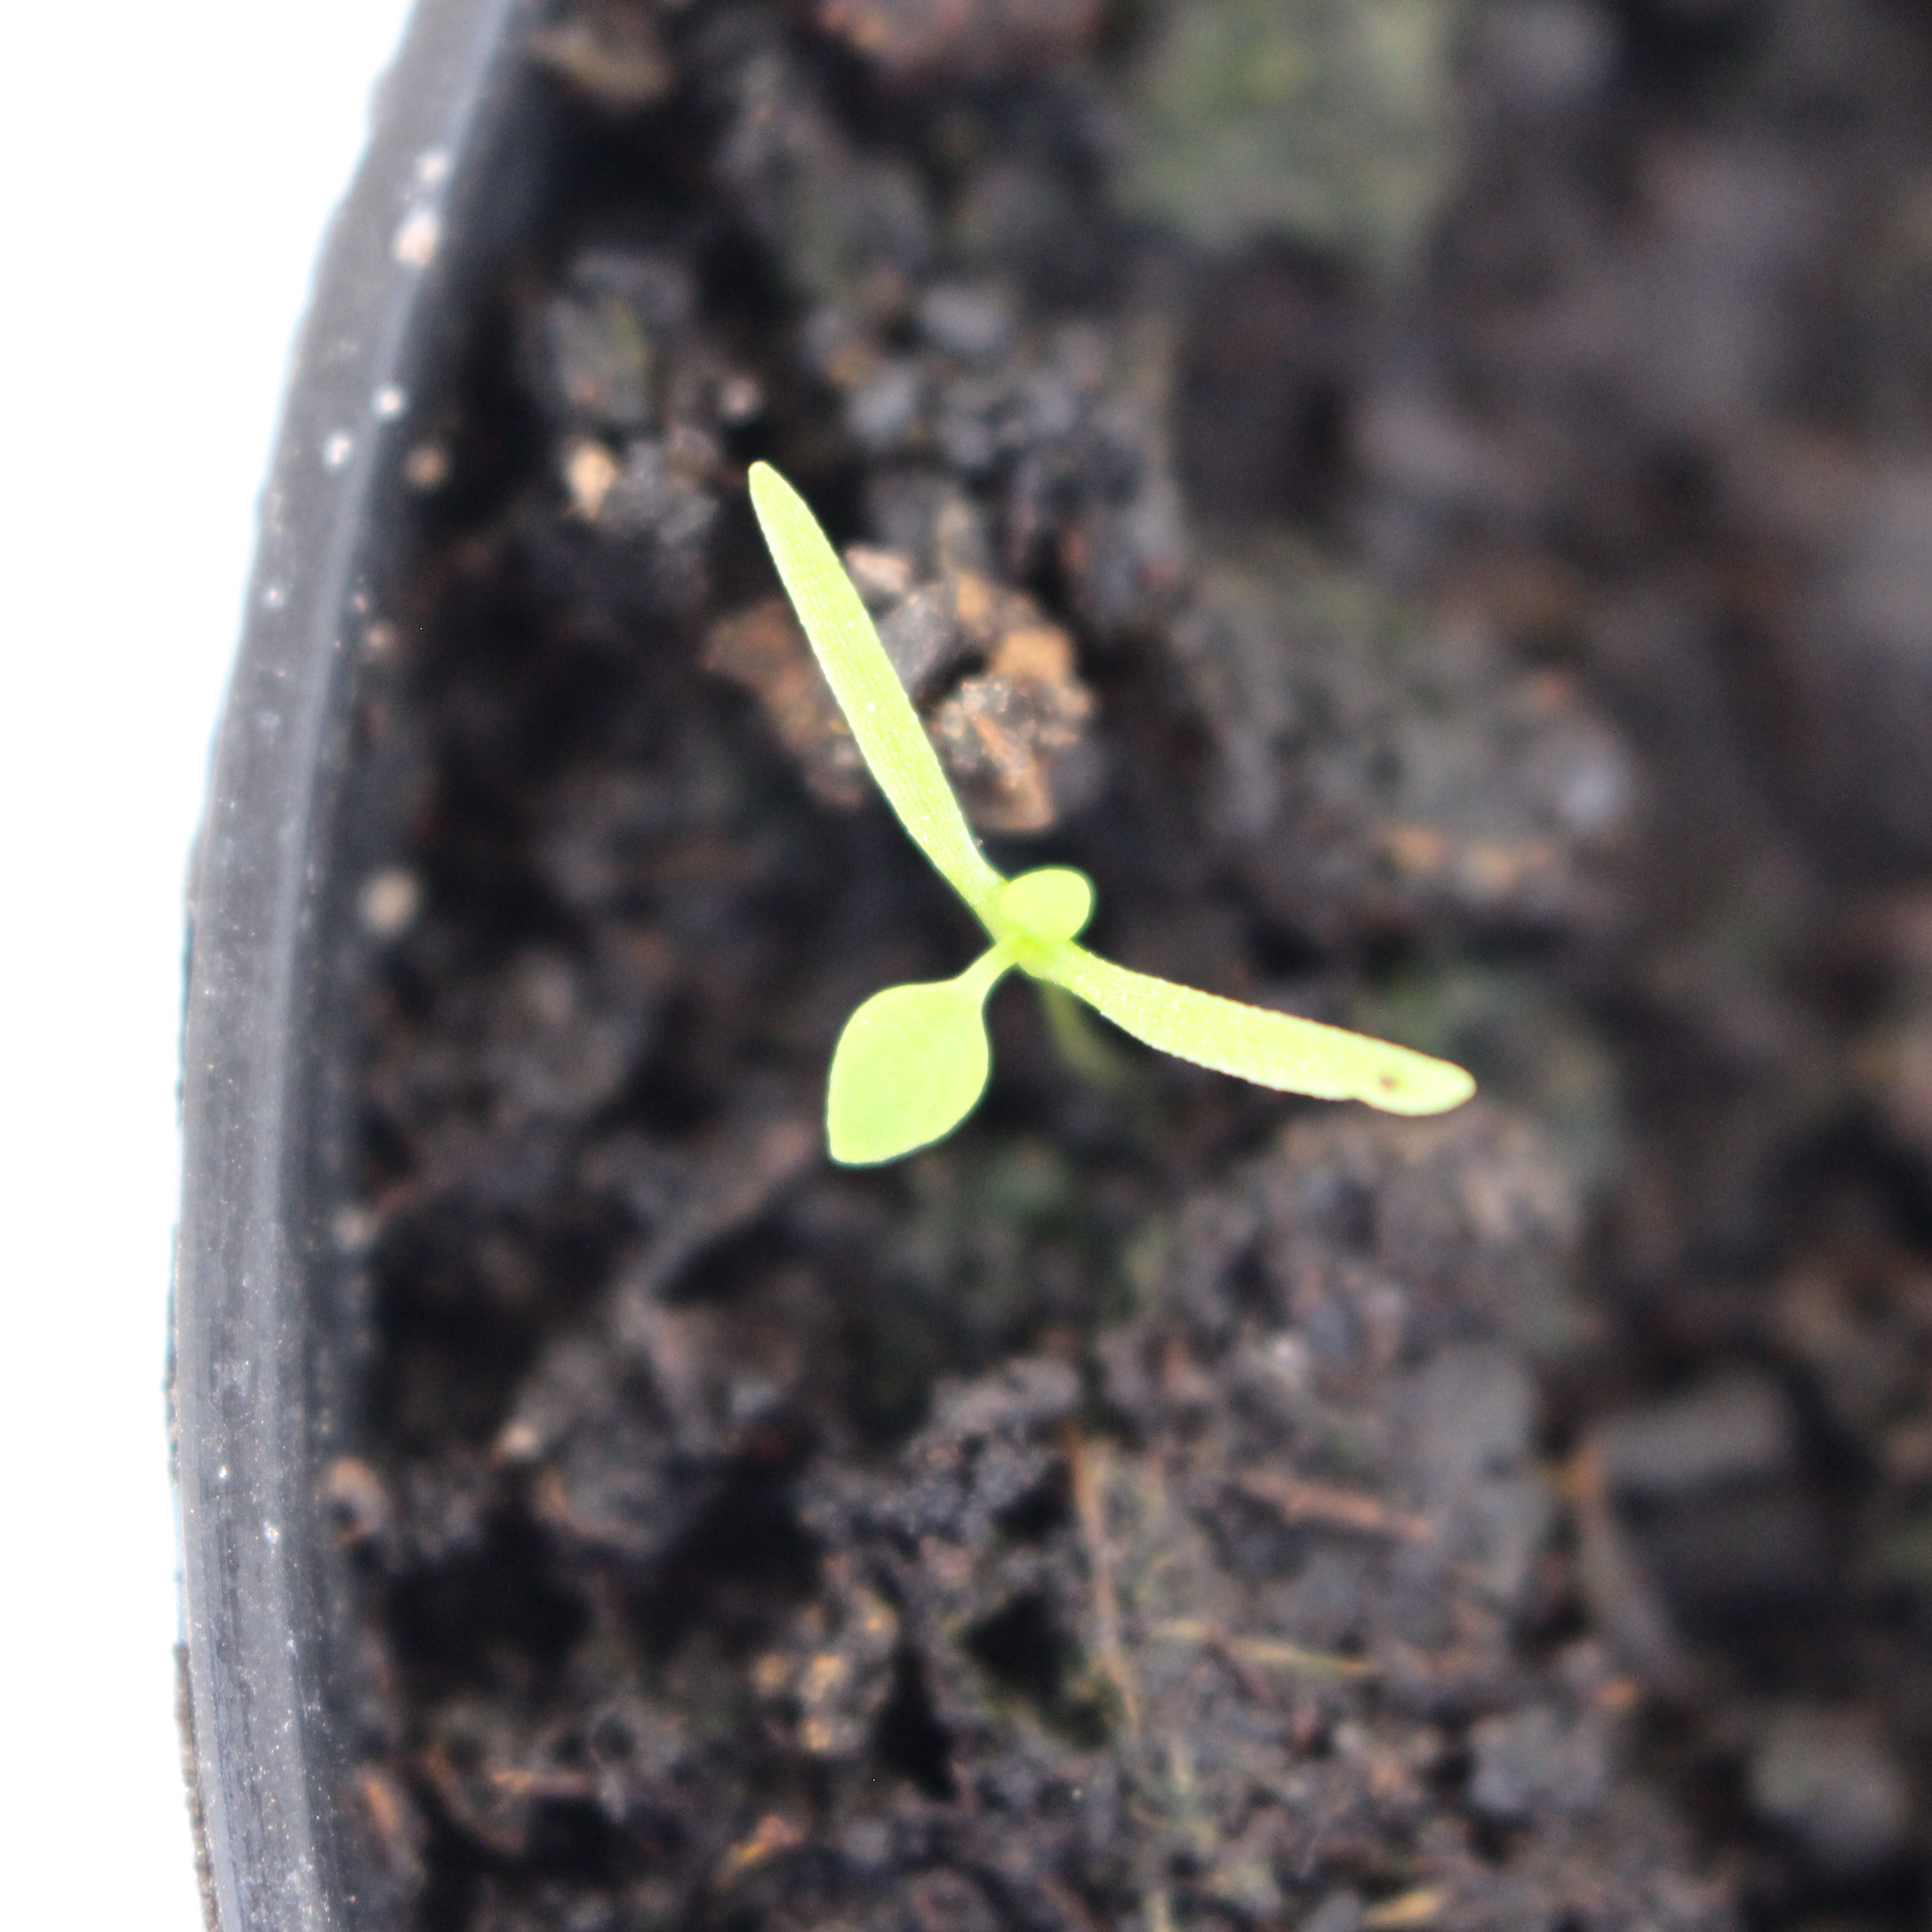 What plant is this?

Papaver rhoeas
